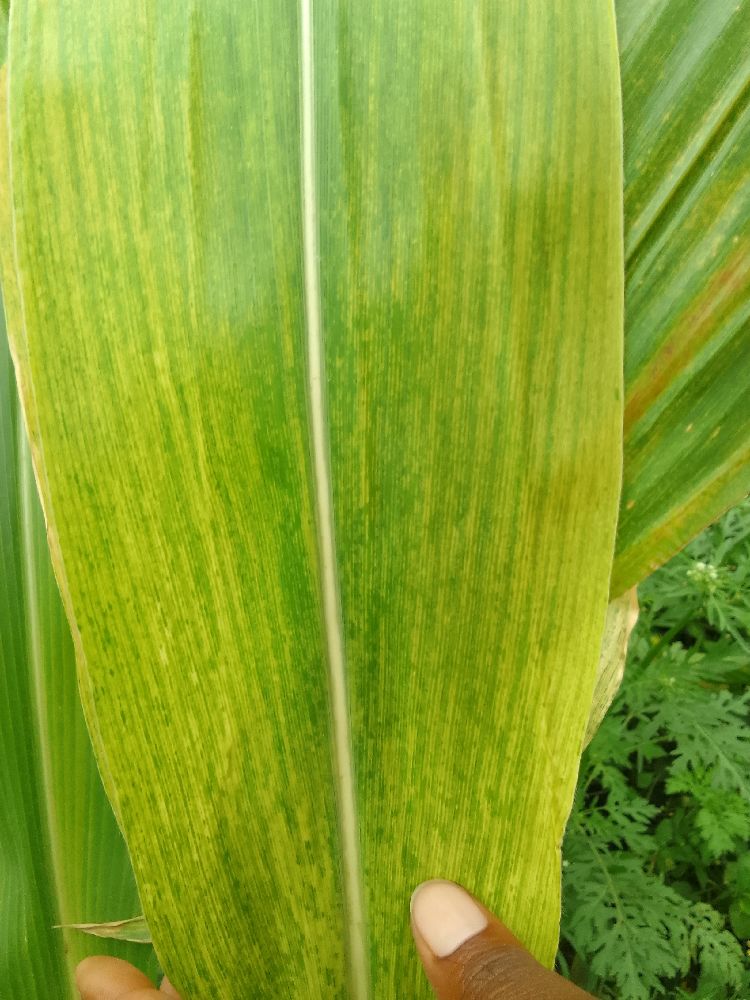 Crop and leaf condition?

maize, maize lethal necrosis
